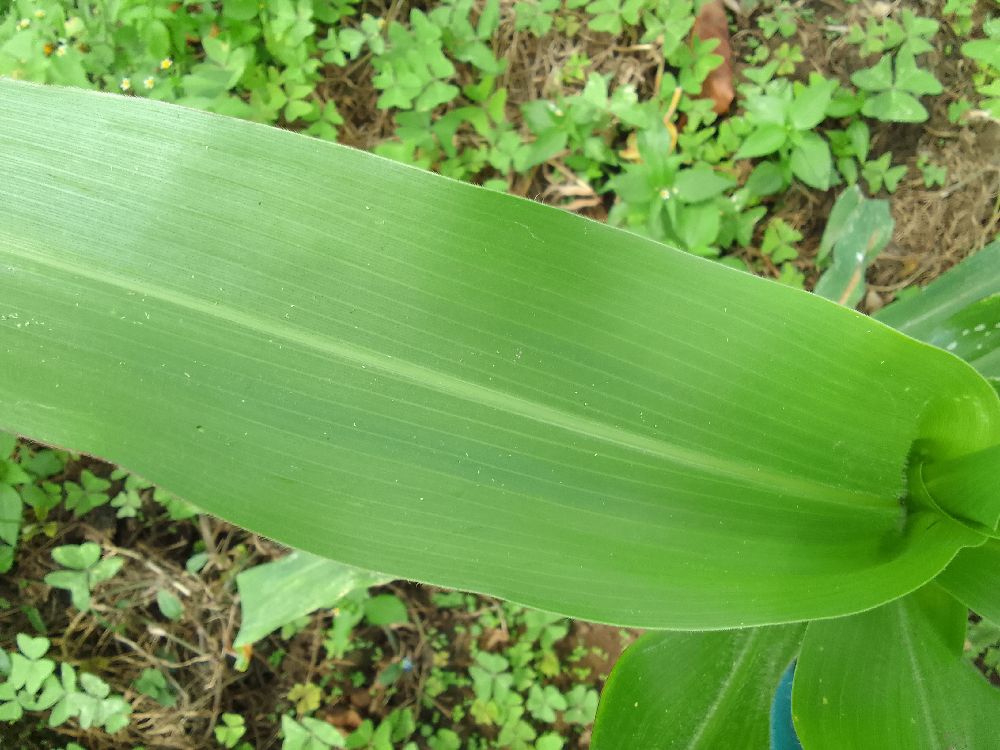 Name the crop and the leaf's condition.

maize, healthy
